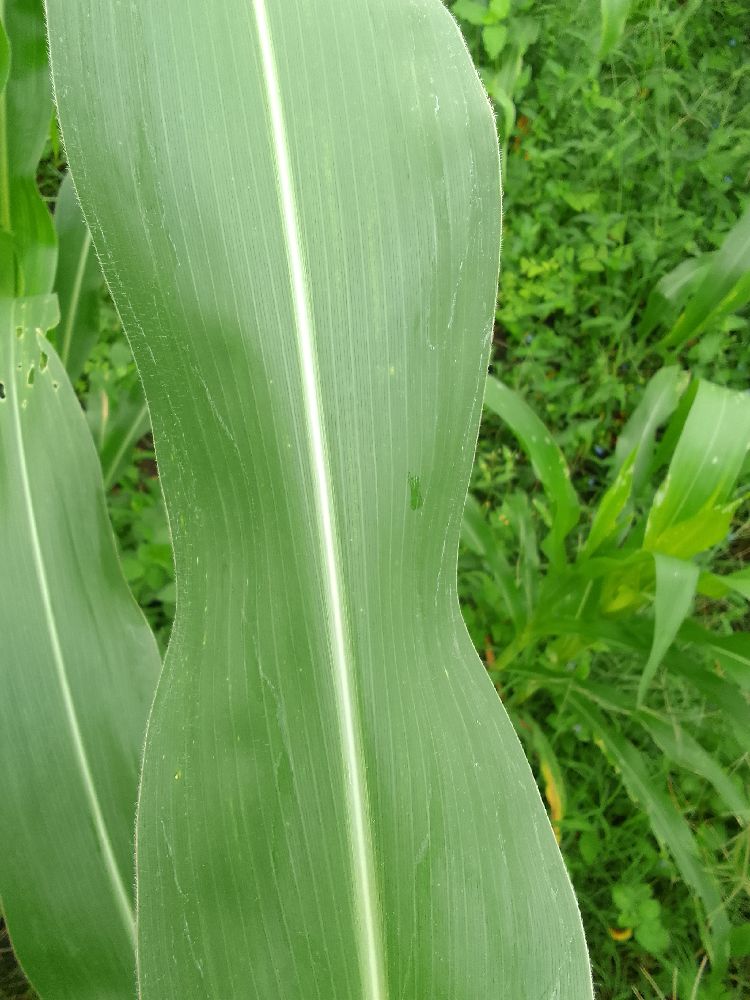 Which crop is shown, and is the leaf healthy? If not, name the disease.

maize, healthy
